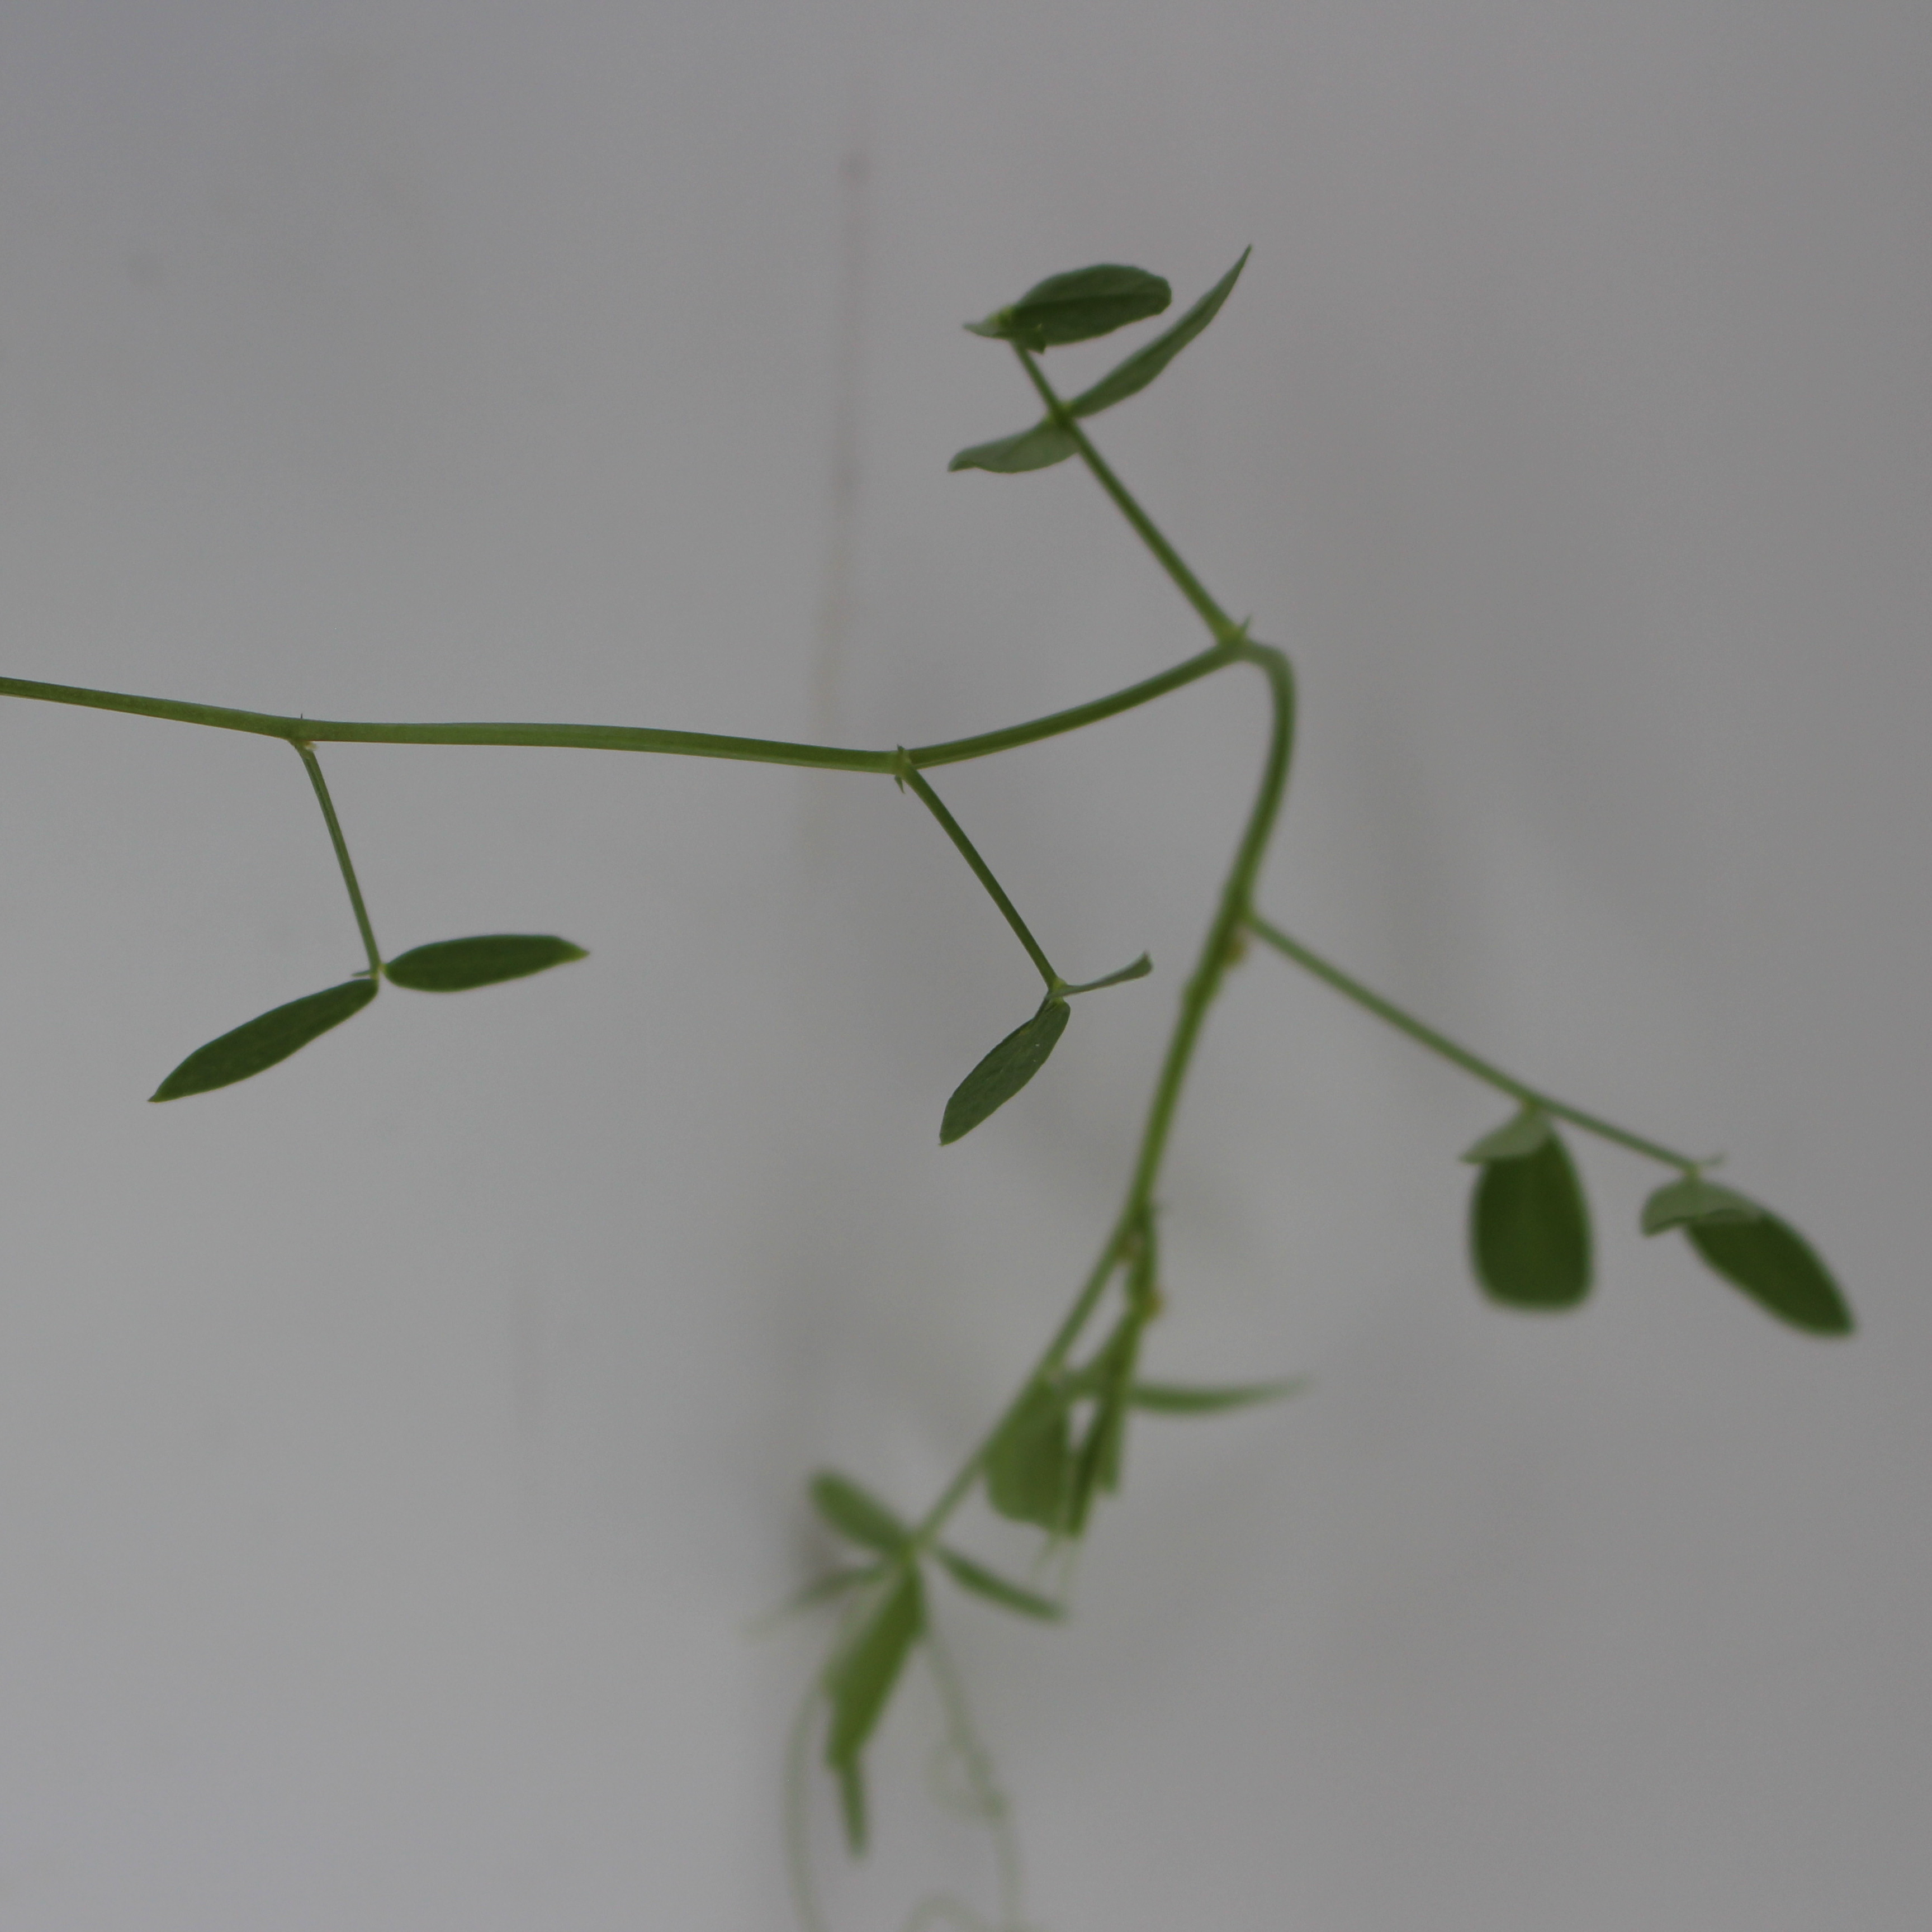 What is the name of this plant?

Vicia sativa
